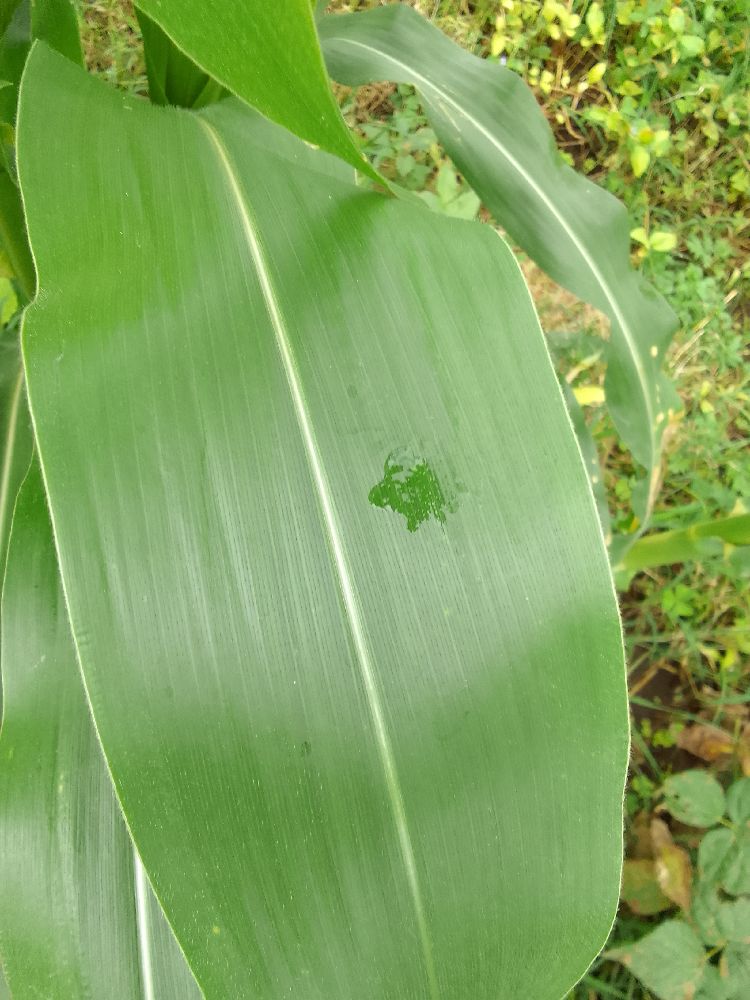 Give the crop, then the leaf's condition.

maize, healthy
